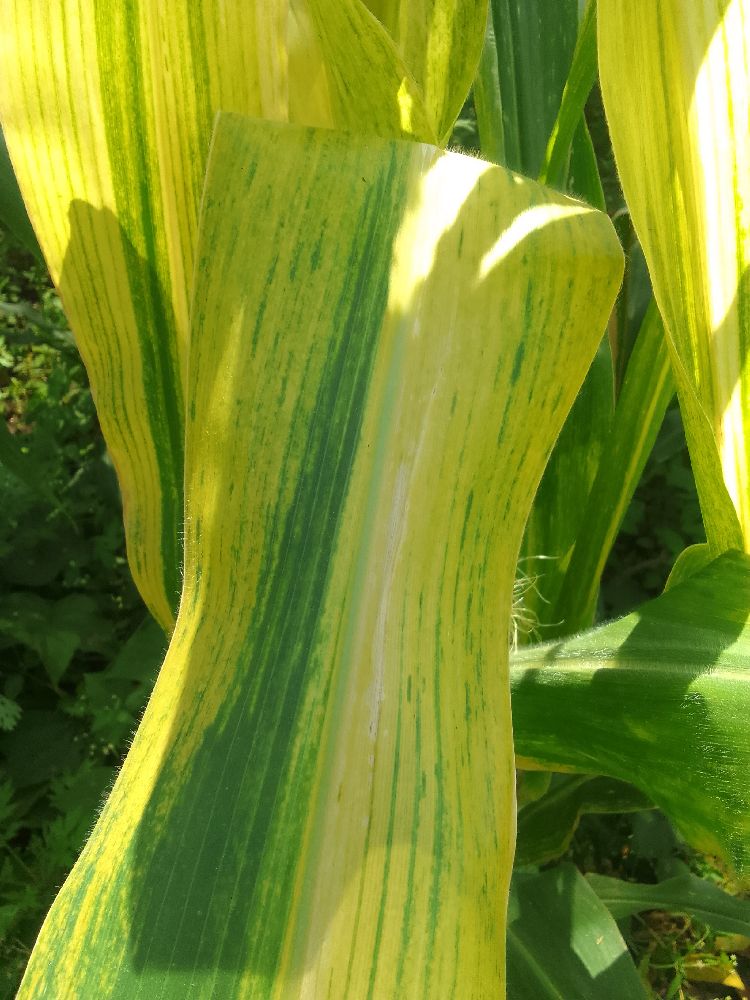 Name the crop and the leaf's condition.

maize, maize lethal necrosis
